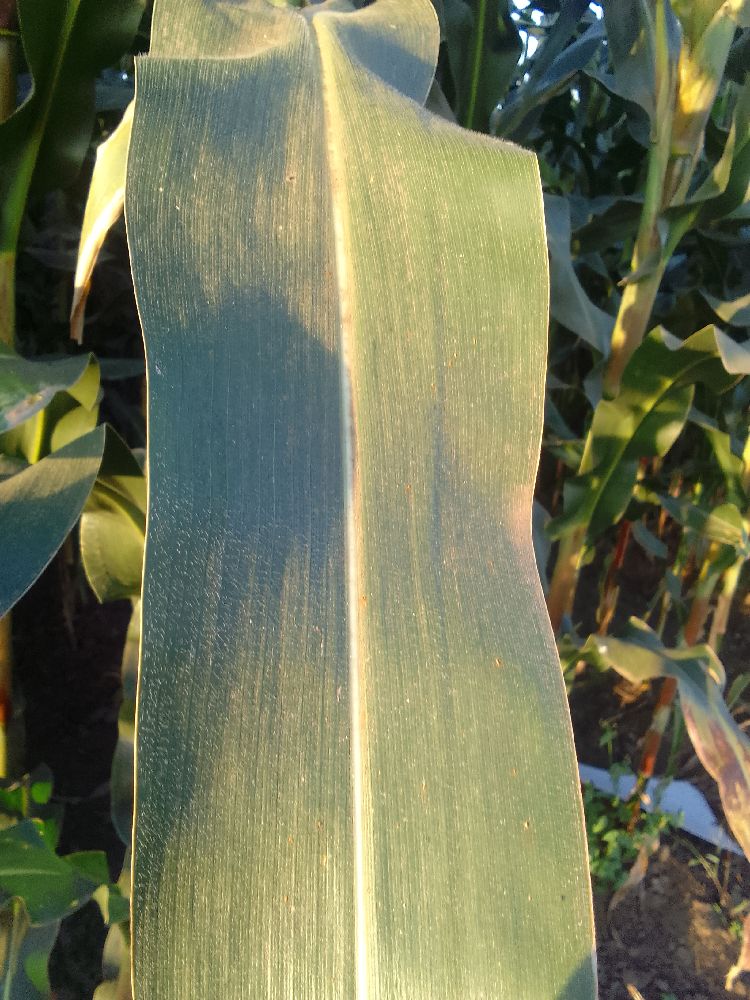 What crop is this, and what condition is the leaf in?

maize, healthy
